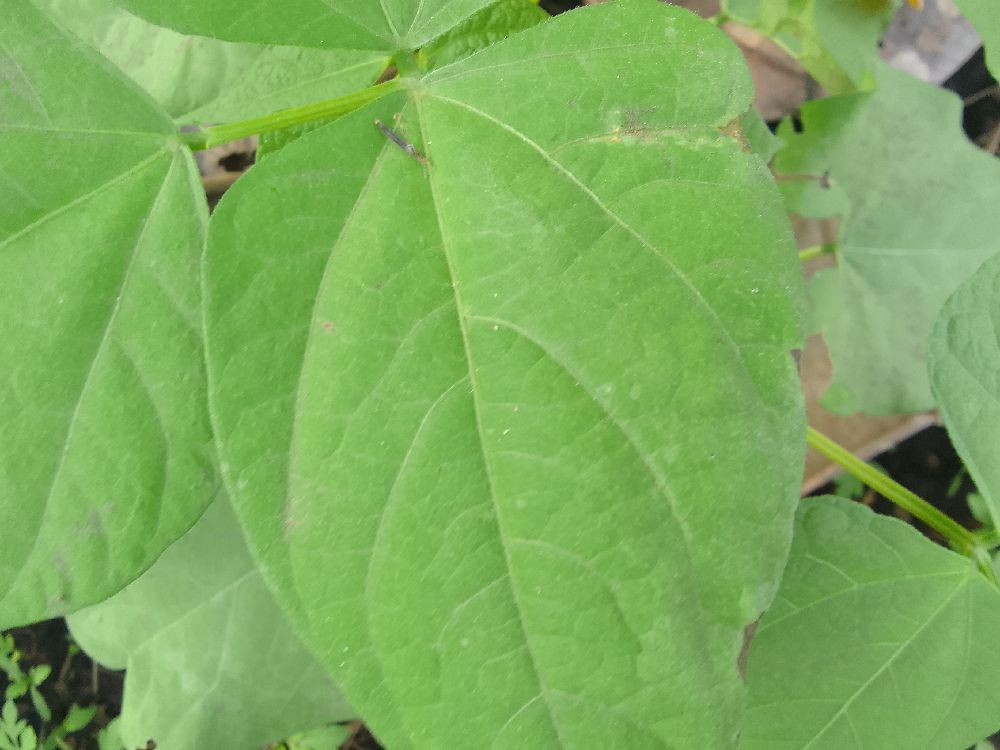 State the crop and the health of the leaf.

common bean, healthy
